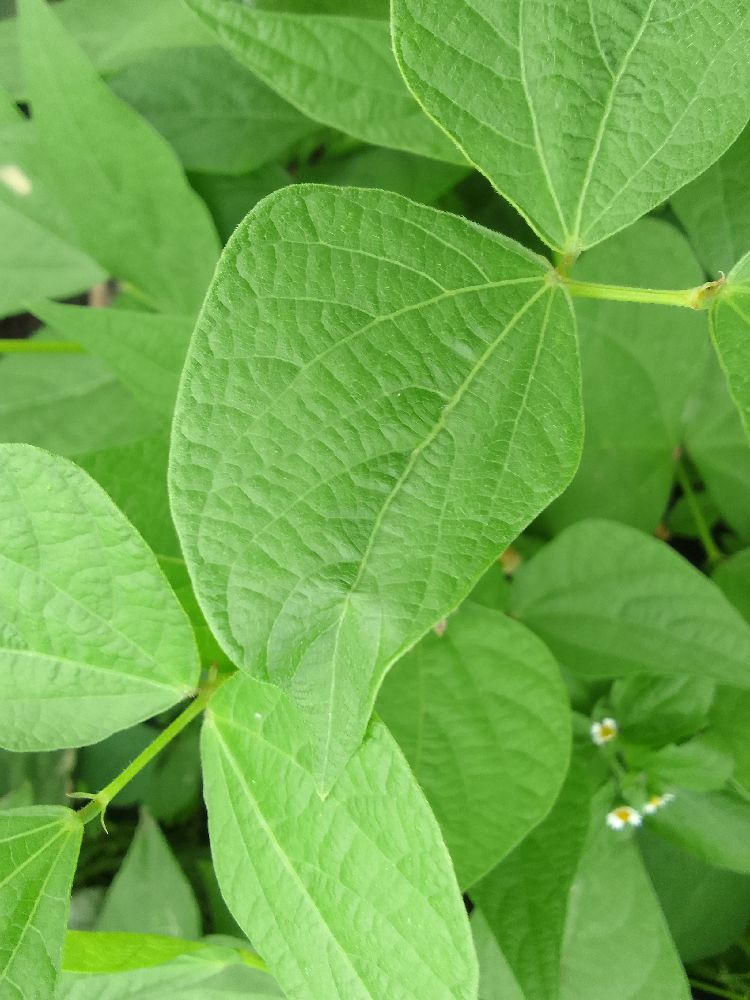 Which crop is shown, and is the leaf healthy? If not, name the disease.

common bean, healthy
